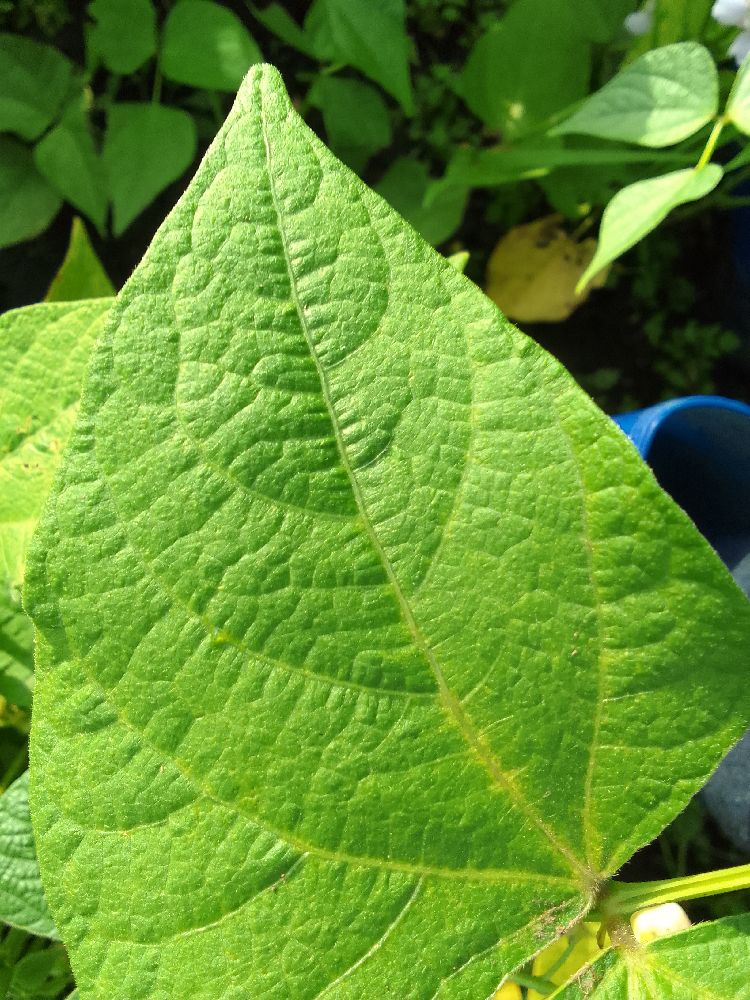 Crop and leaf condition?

common bean, healthy
